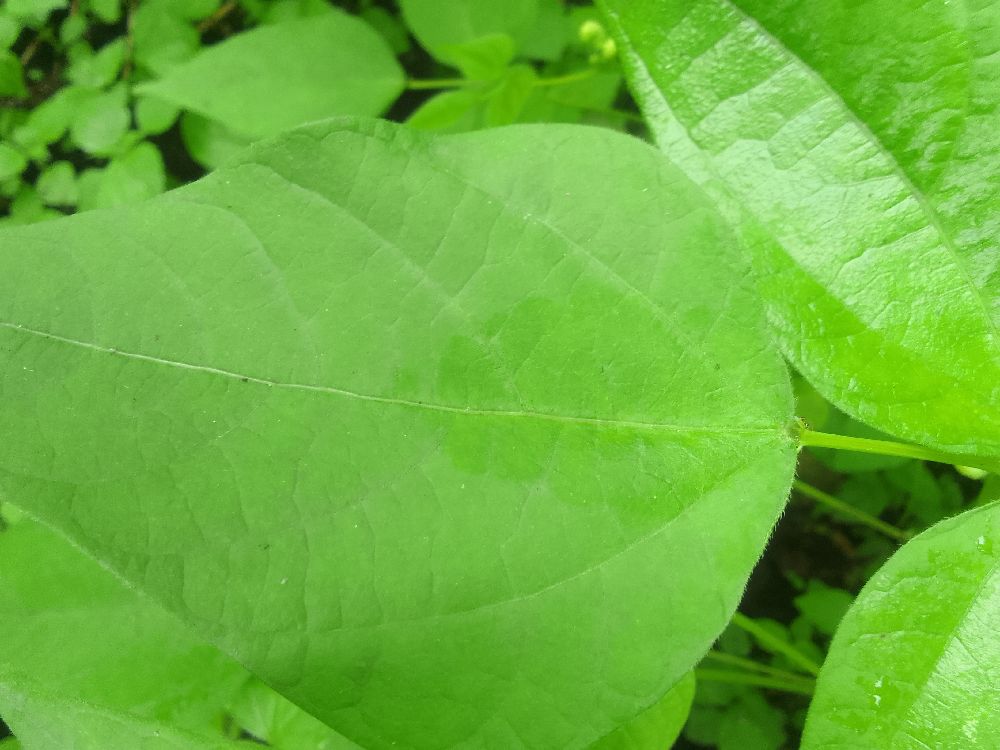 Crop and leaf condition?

common bean, healthy
